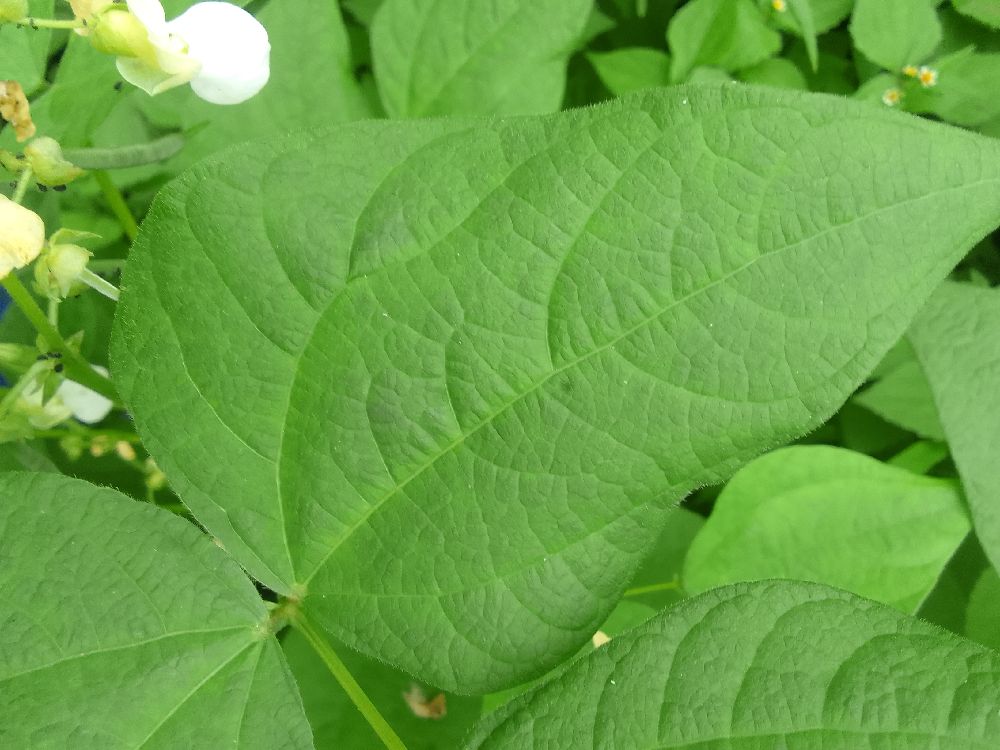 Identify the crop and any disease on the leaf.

common bean, healthy
